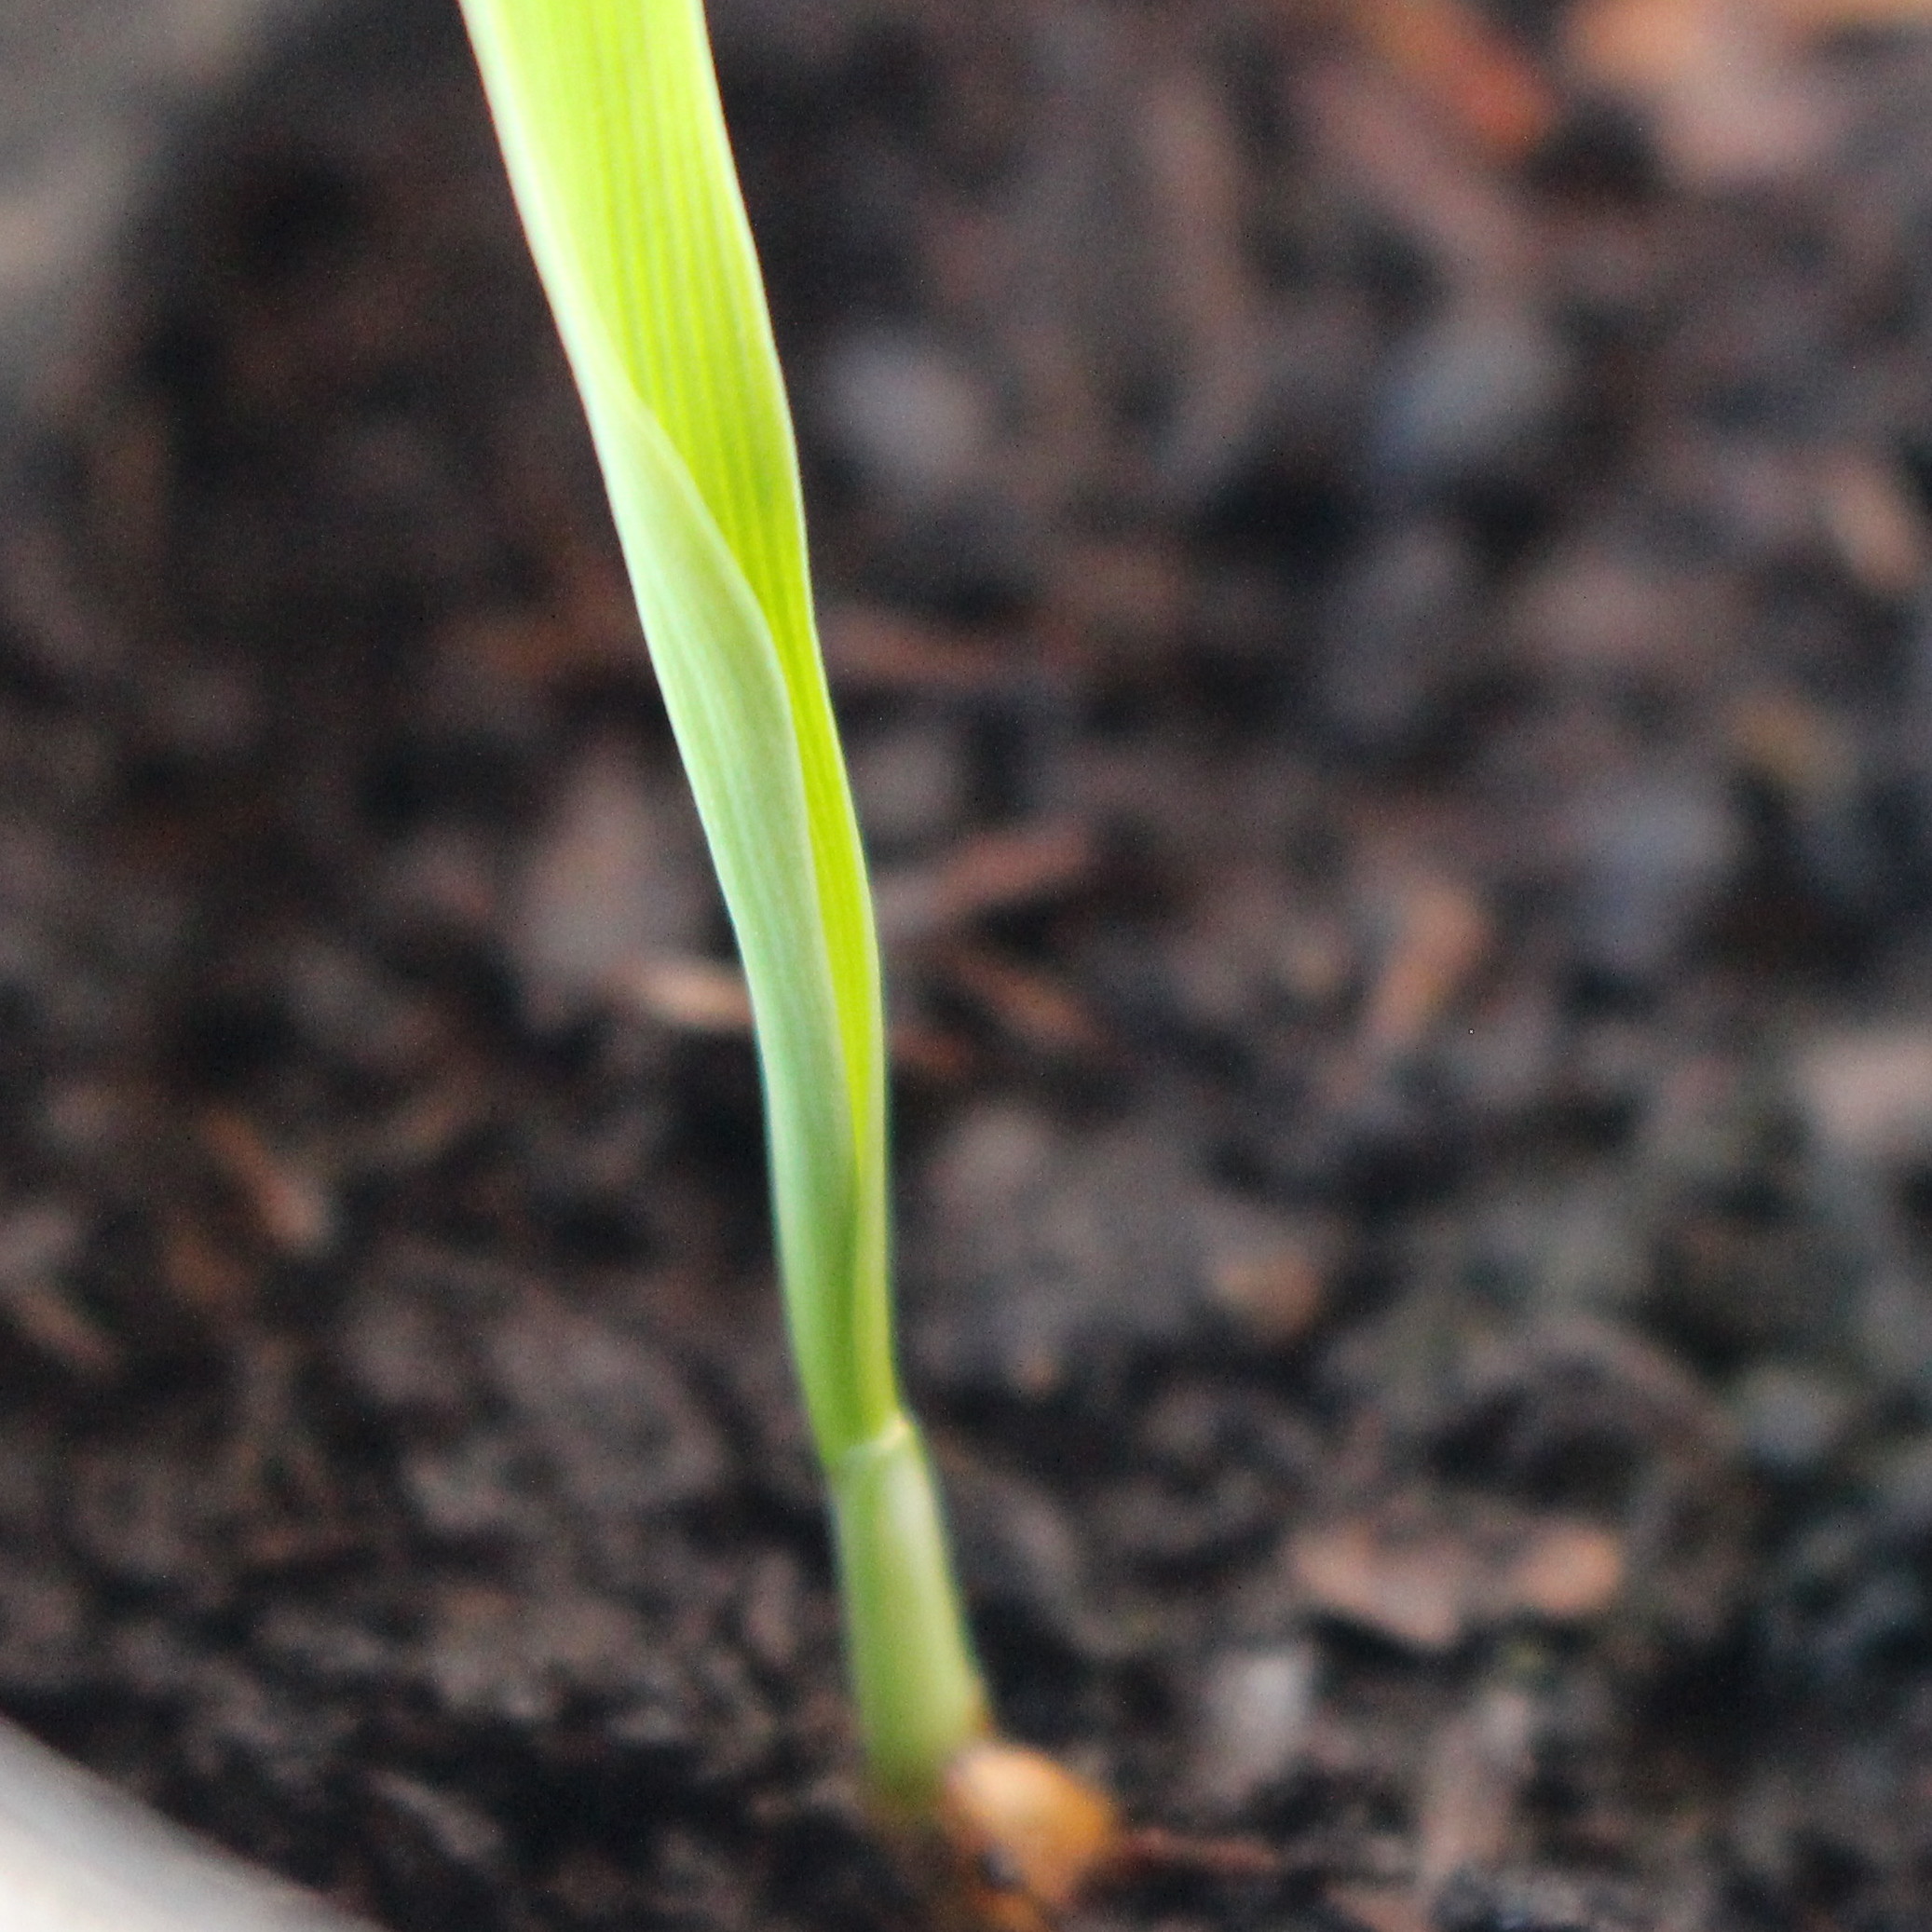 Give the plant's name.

Avena sterilis
